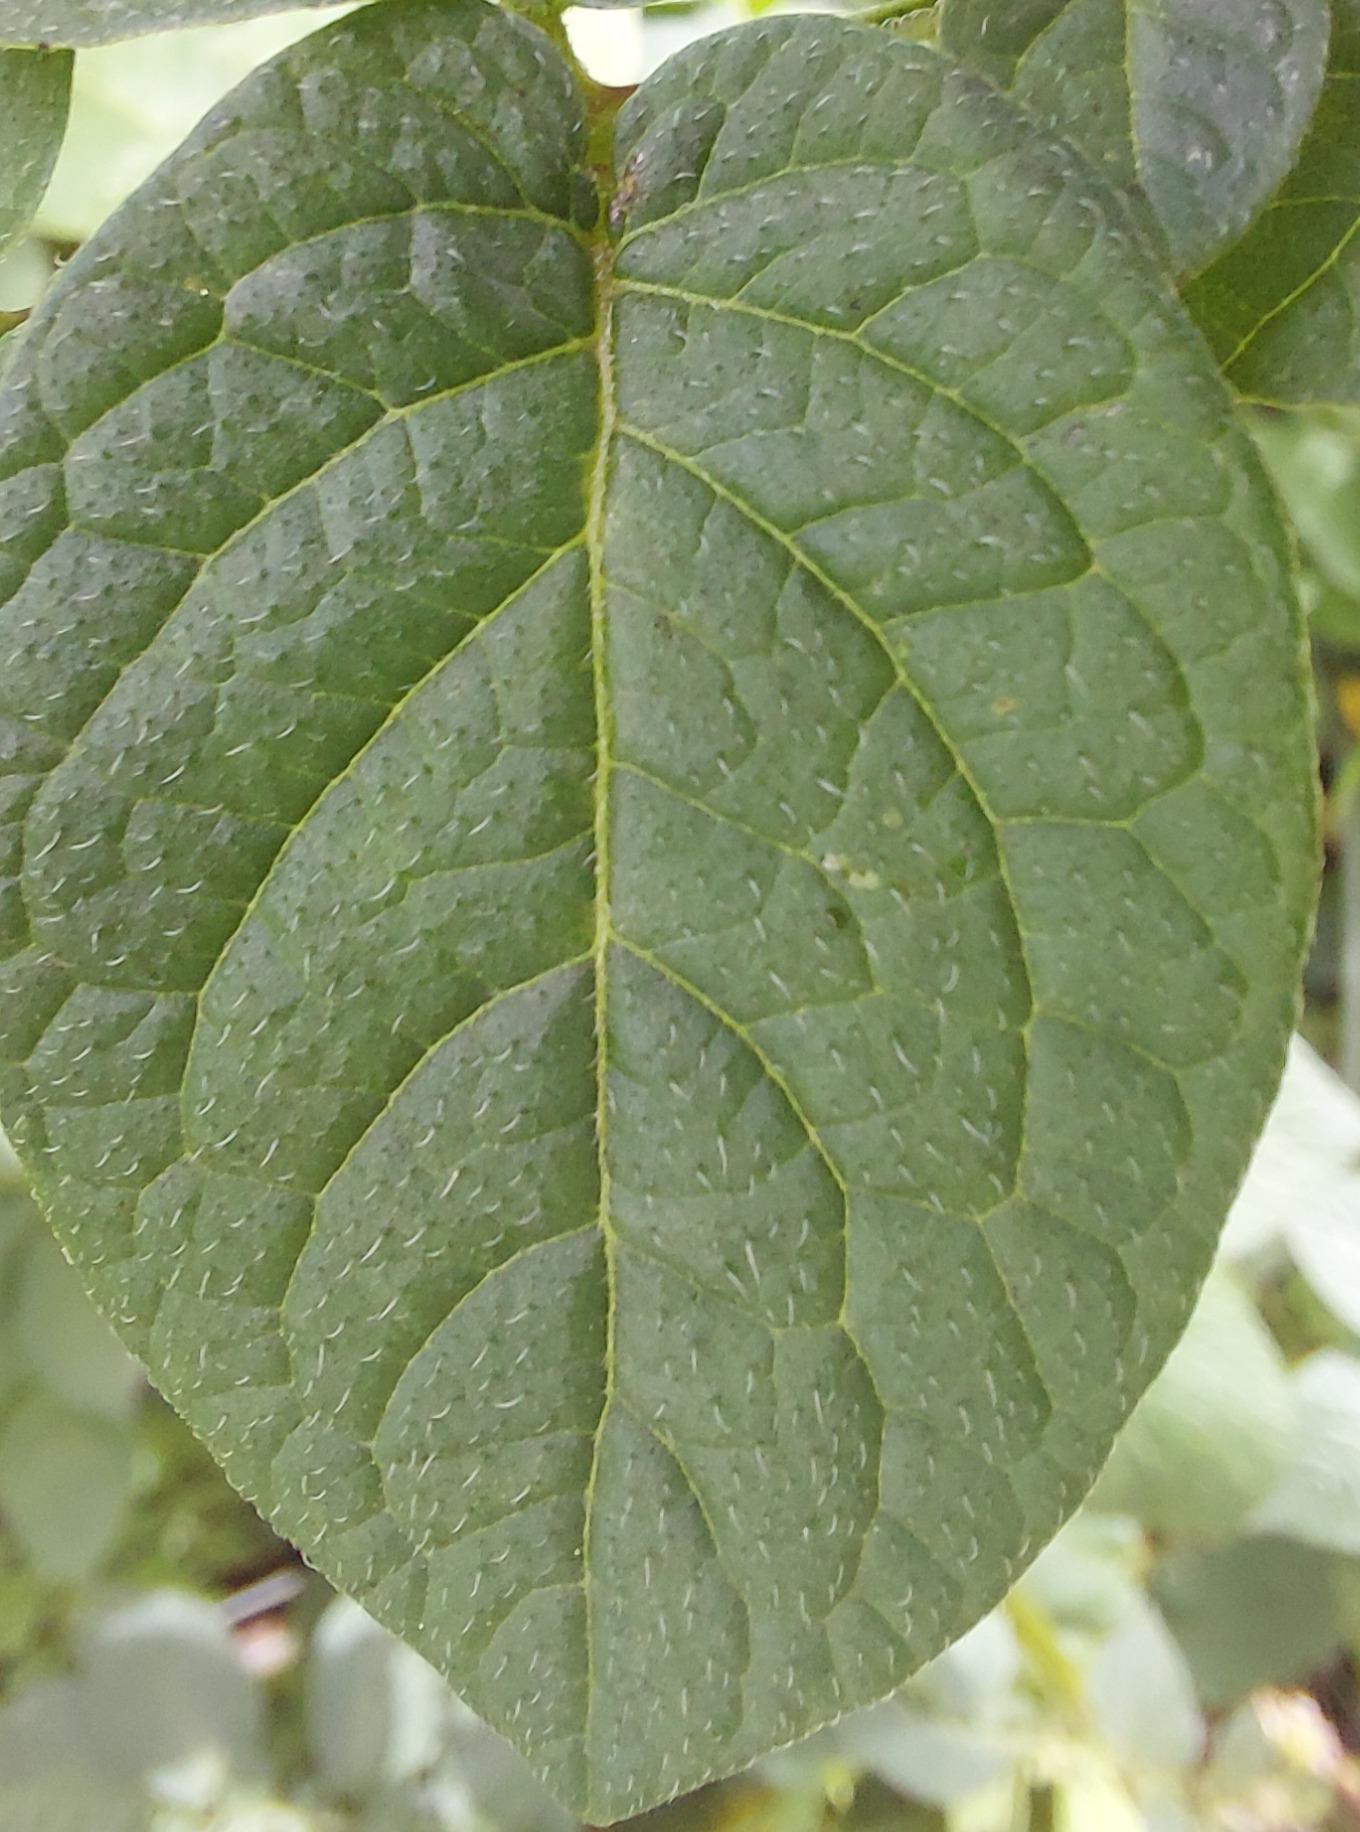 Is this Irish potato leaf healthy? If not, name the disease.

healthy
